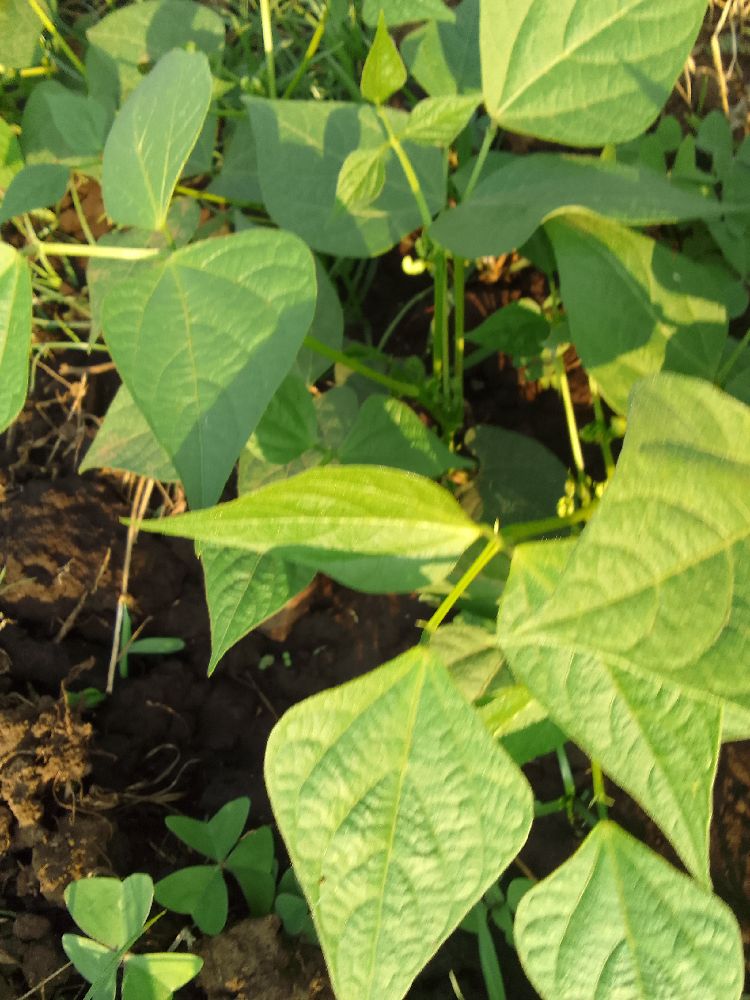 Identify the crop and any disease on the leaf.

common bean, healthy
